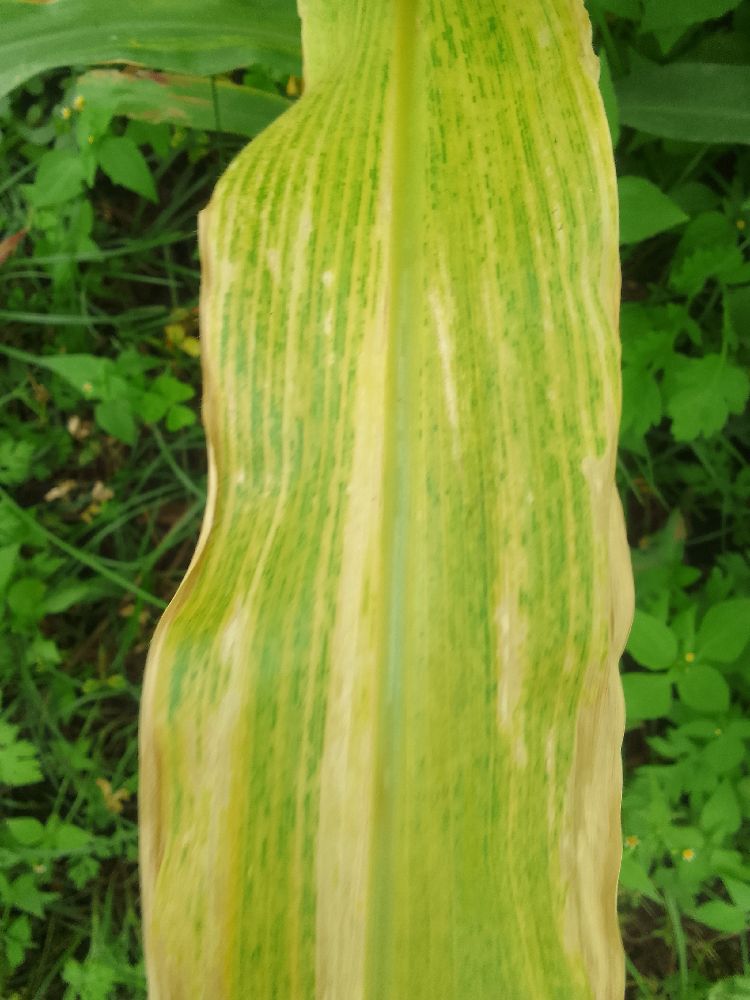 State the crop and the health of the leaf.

maize, maize lethal necrosis
